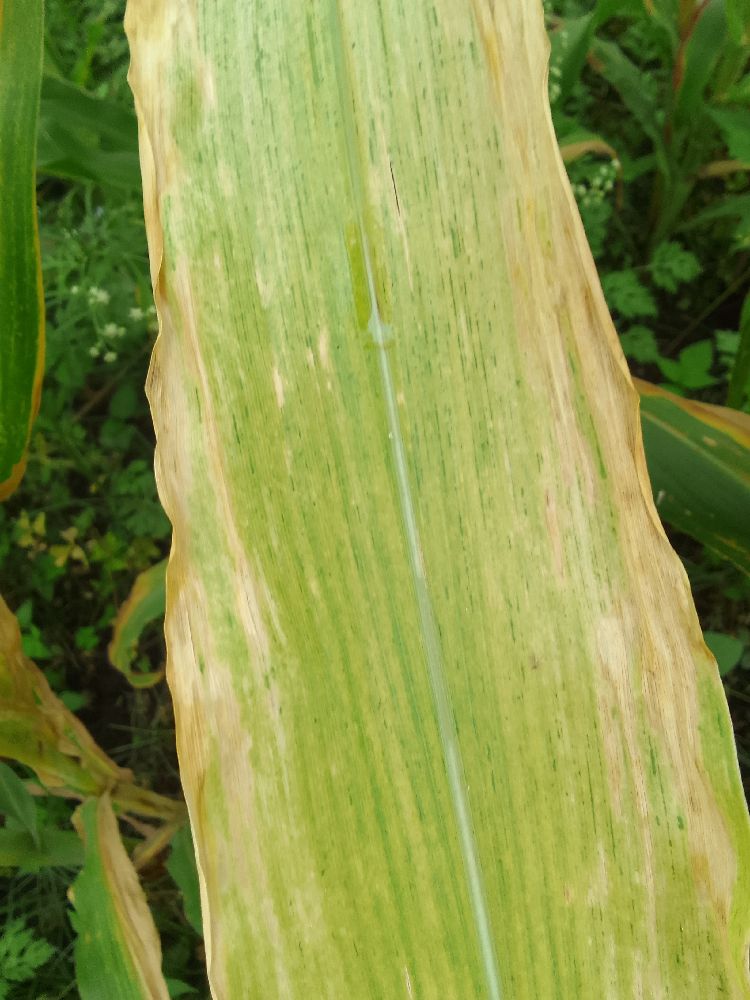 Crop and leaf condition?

maize, maize lethal necrosis
